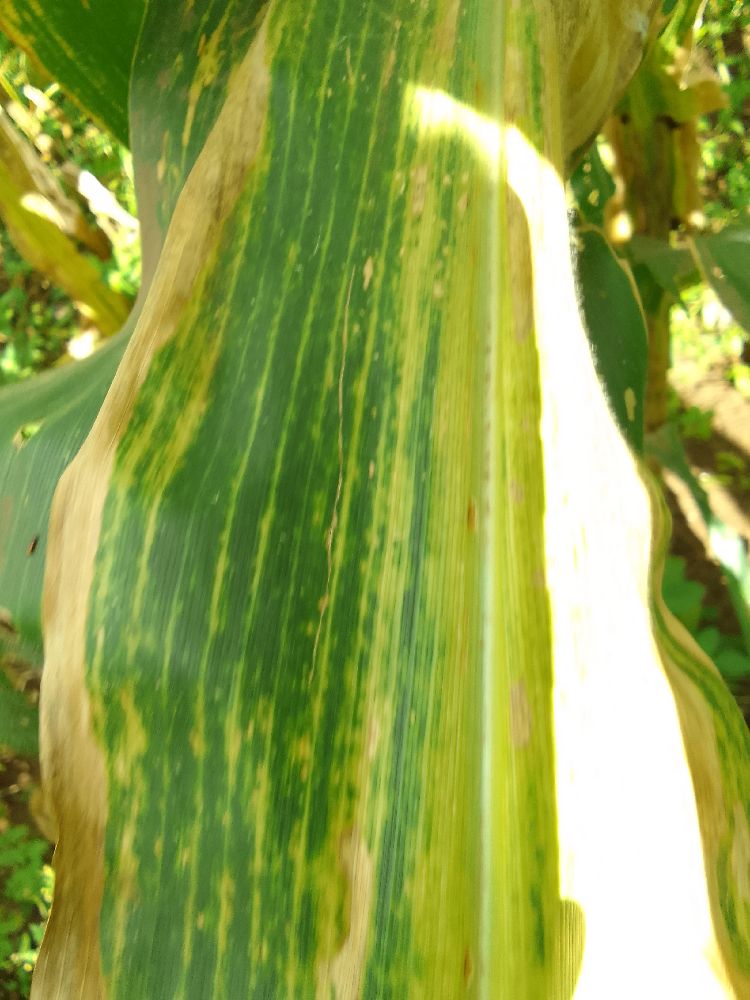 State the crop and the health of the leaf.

maize, maize lethal necrosis
